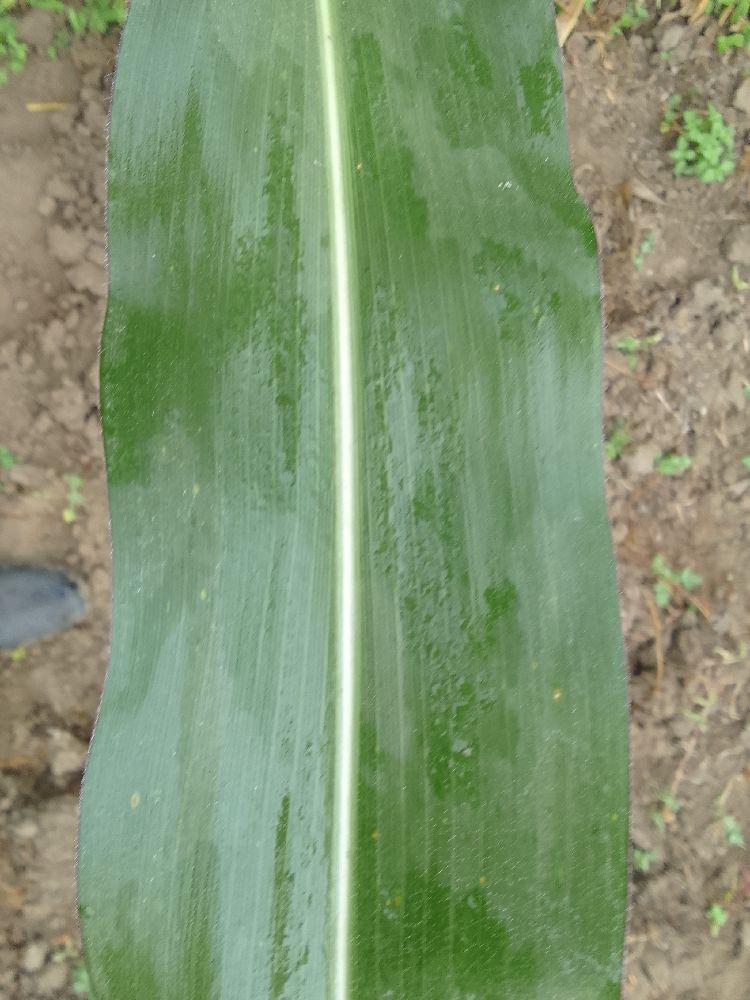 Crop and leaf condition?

maize, healthy
